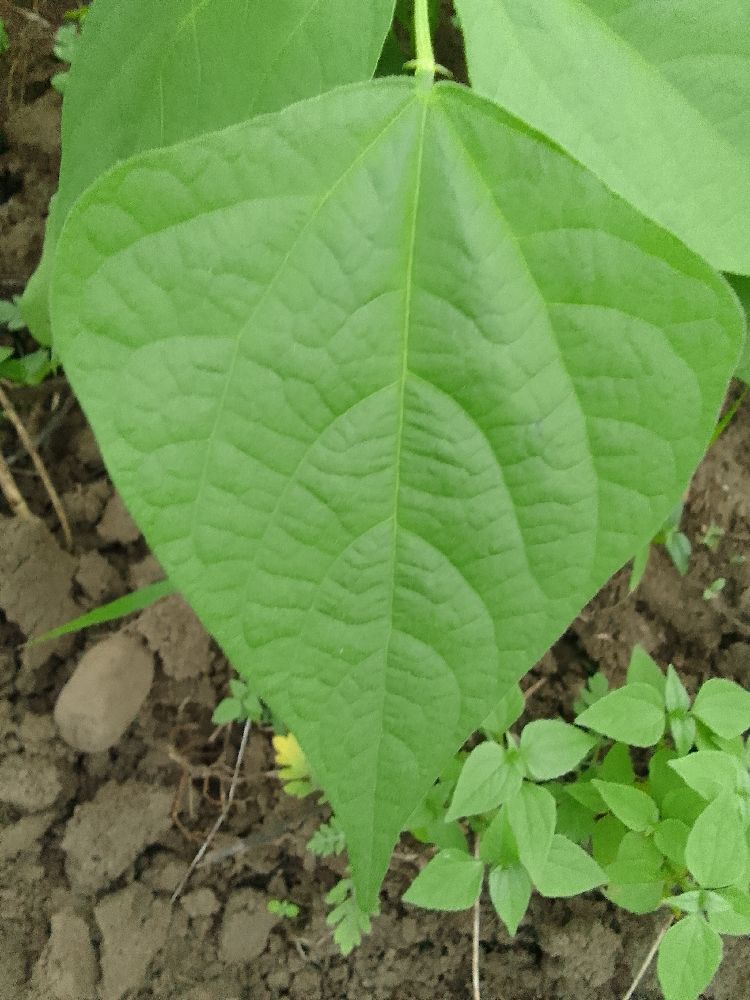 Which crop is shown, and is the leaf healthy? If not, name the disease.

common bean, healthy
